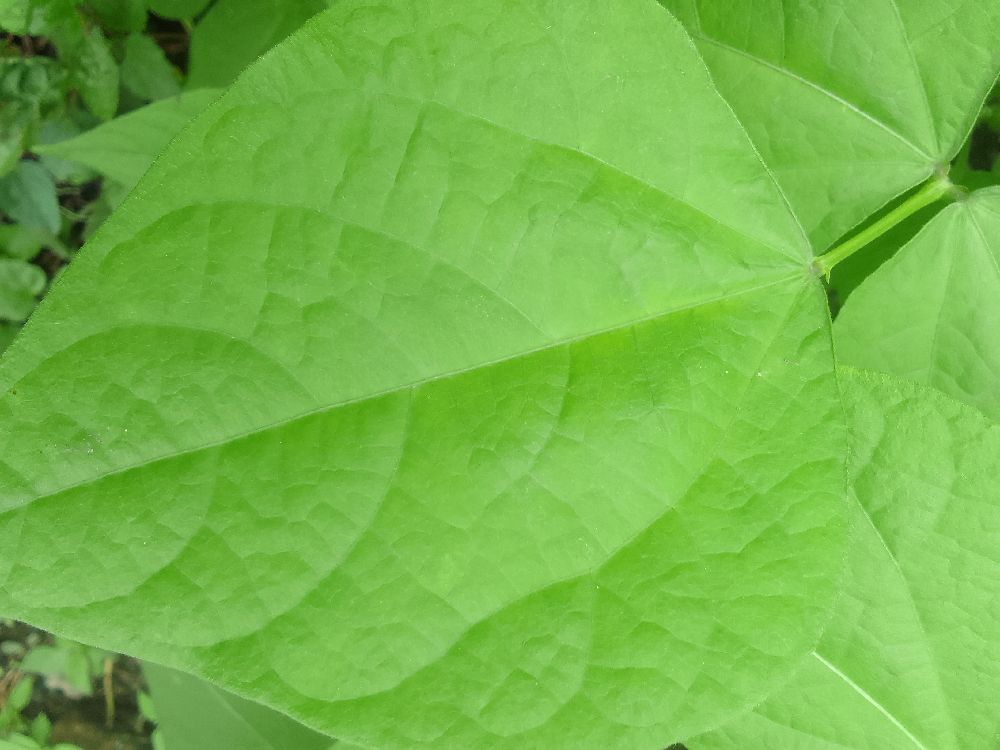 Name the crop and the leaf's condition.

common bean, healthy
